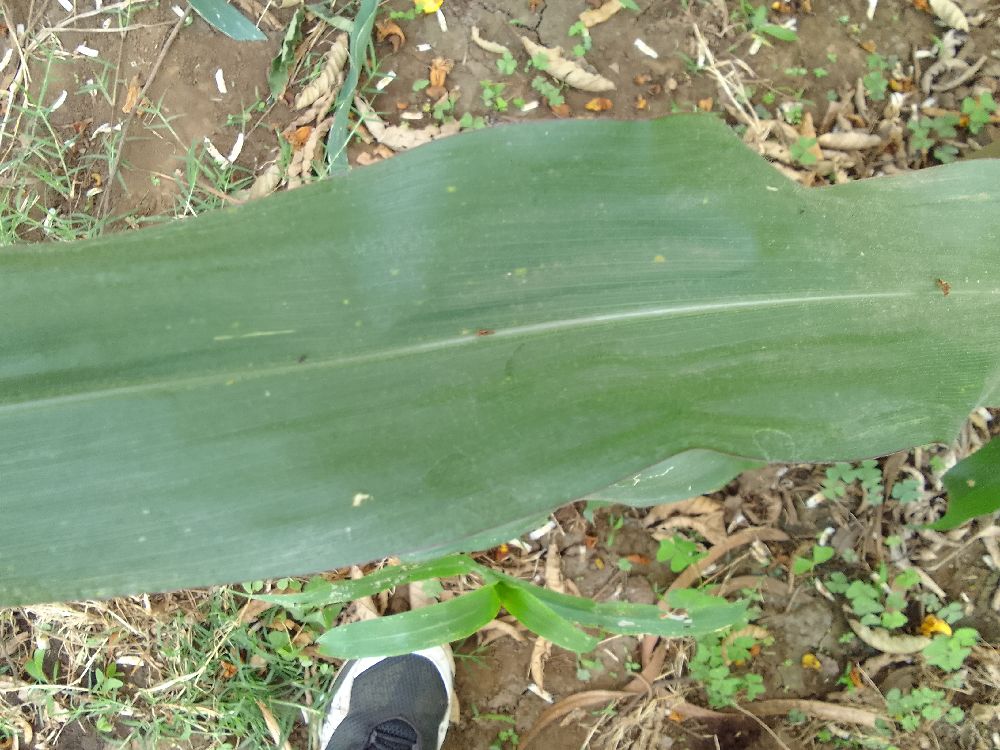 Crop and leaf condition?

maize, healthy
